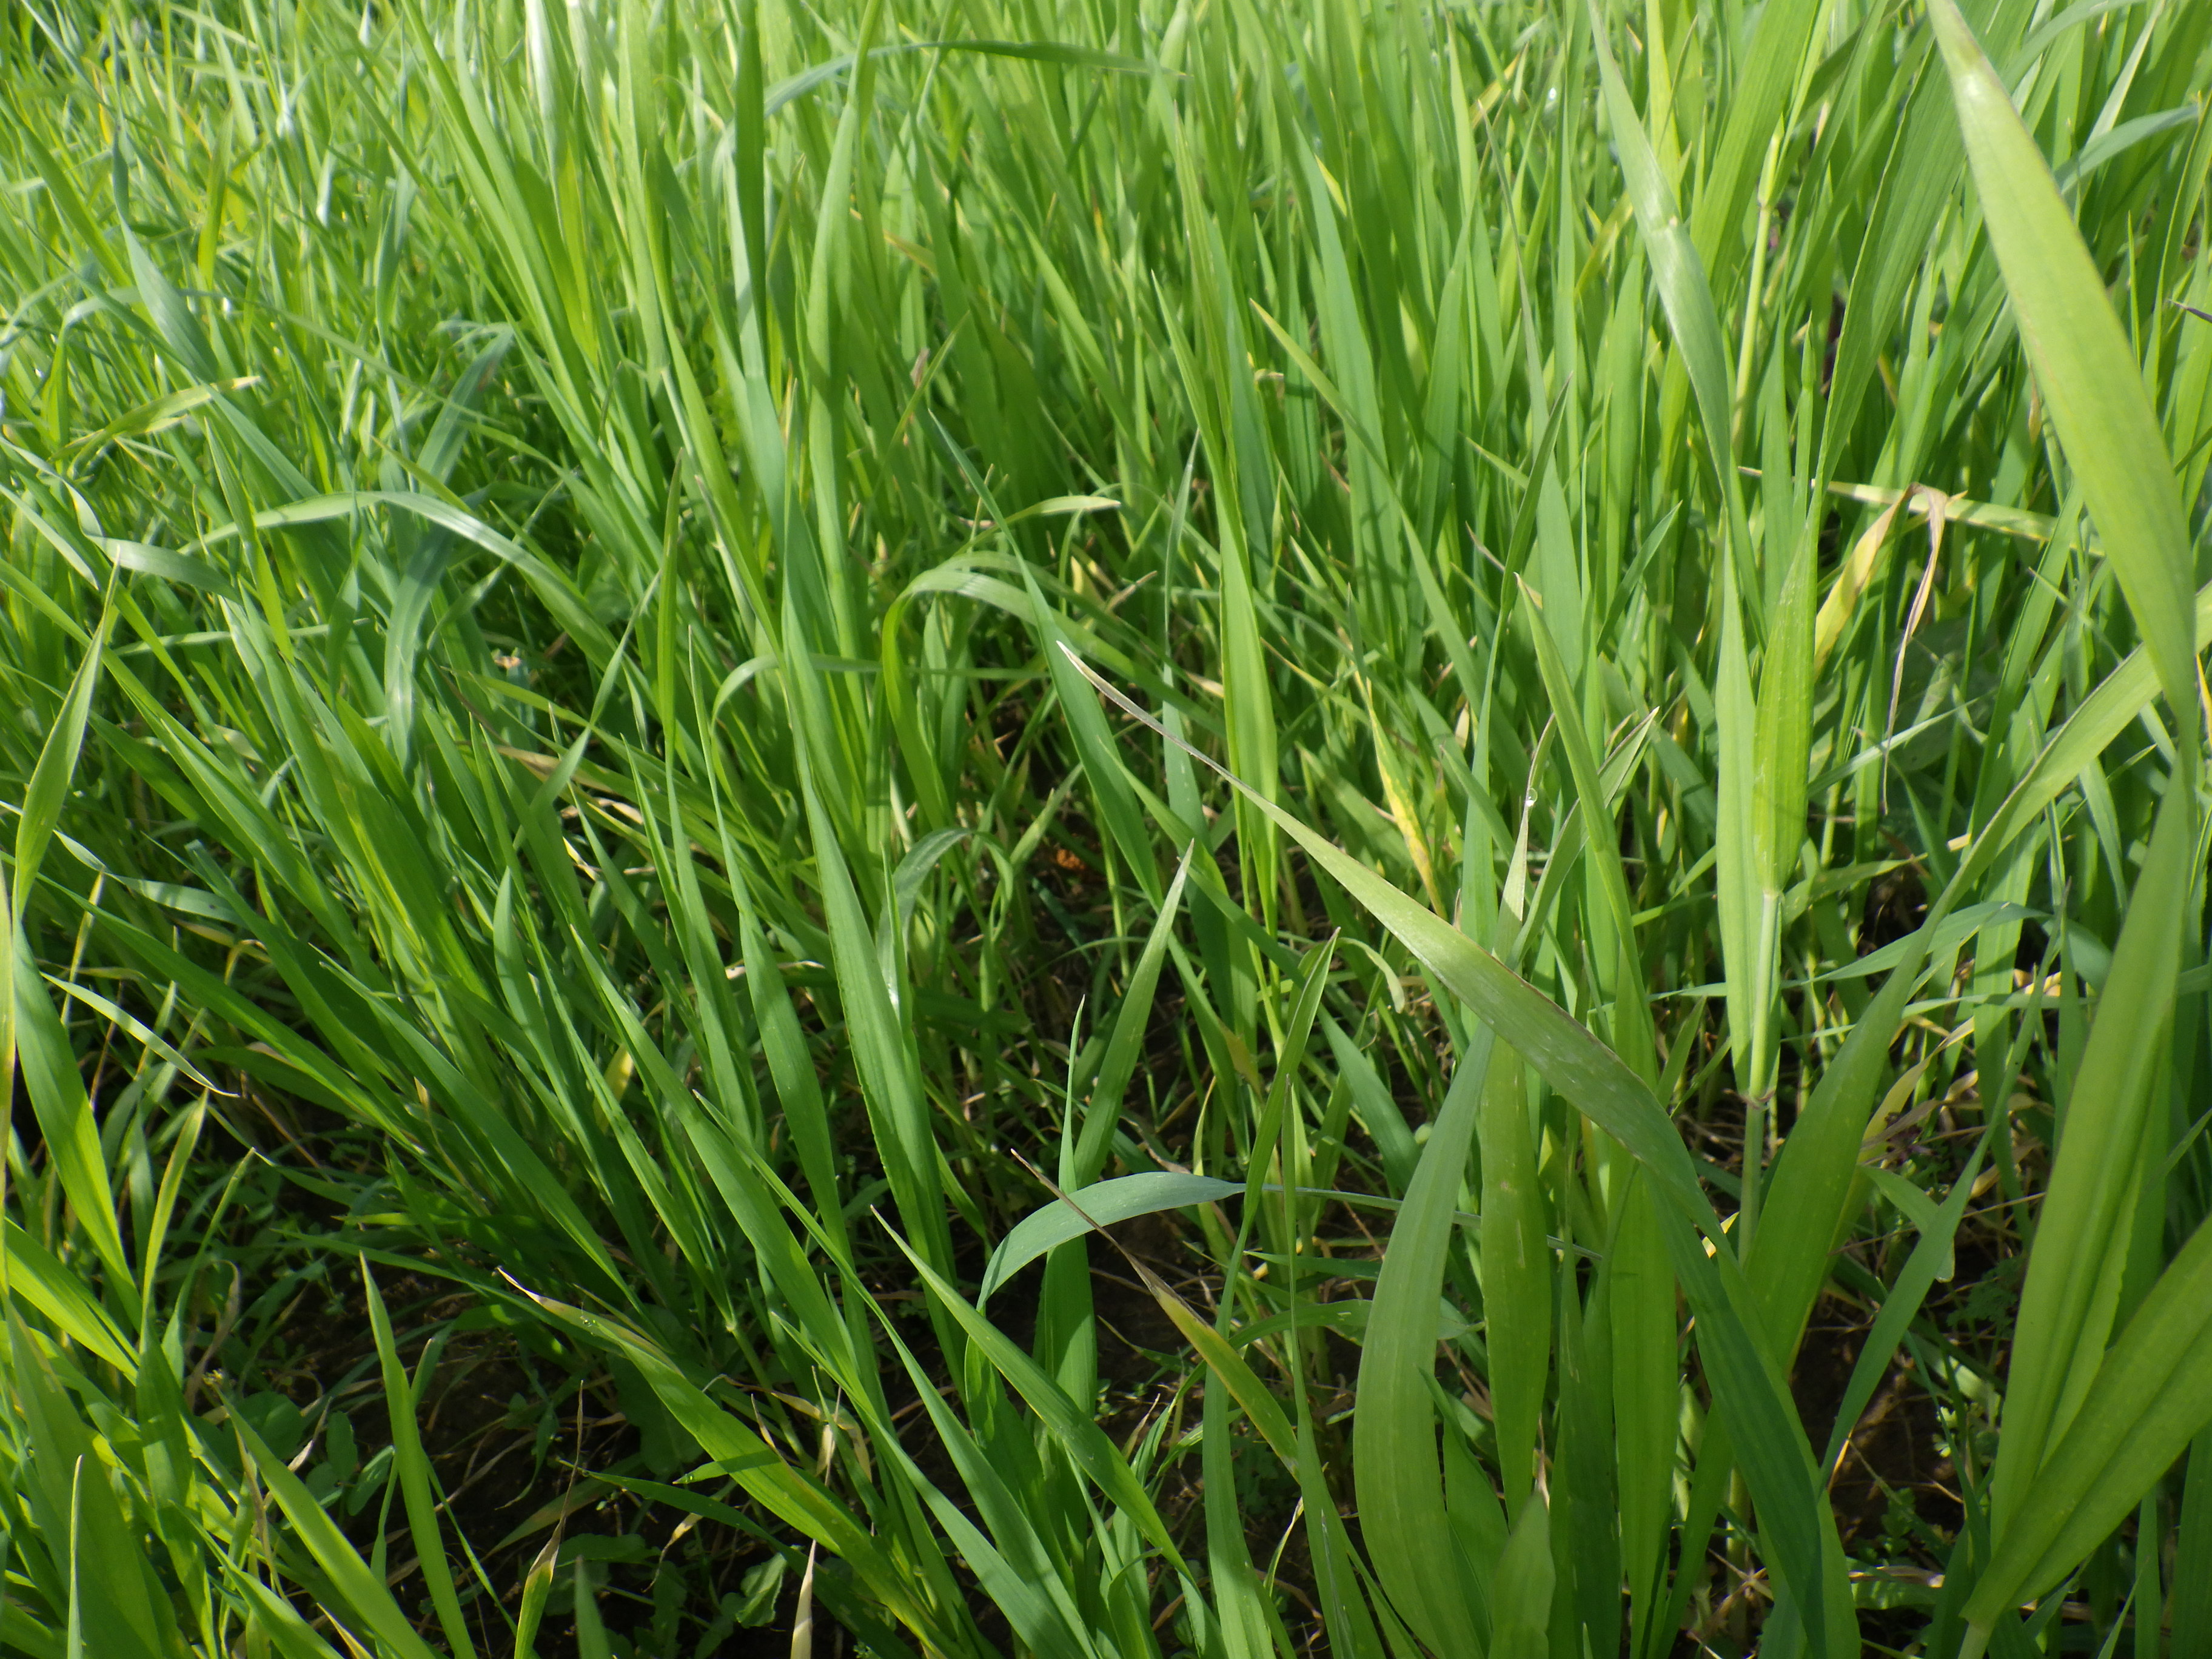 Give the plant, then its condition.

wheat, septoria
